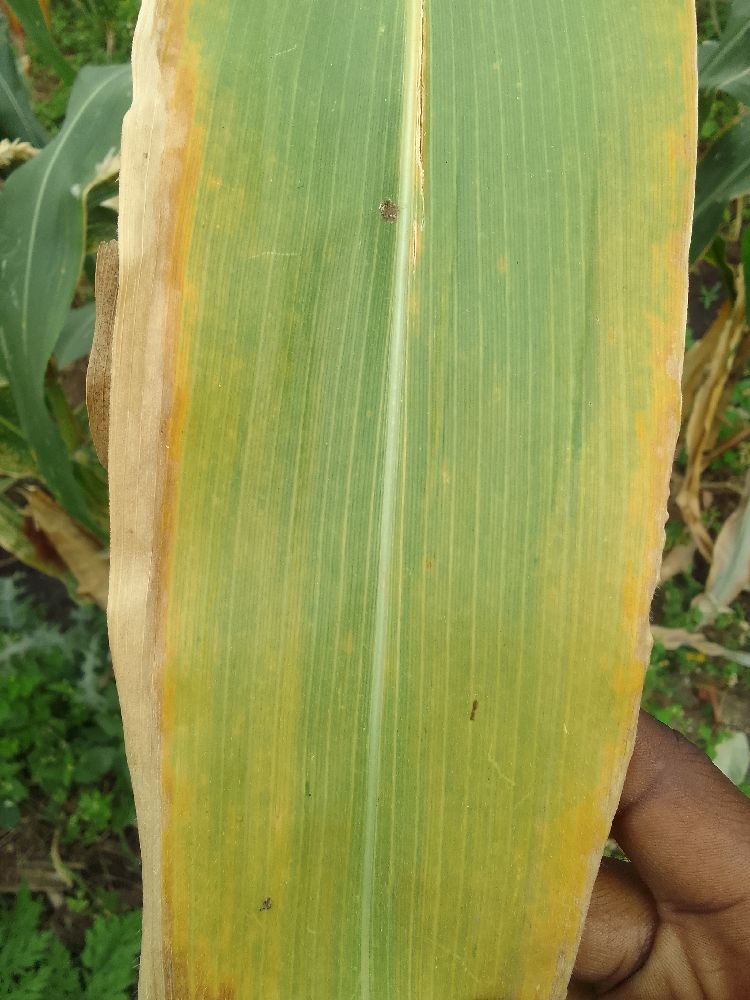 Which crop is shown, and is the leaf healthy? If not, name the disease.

maize, maize lethal necrosis
